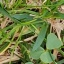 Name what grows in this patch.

unstructured weed
